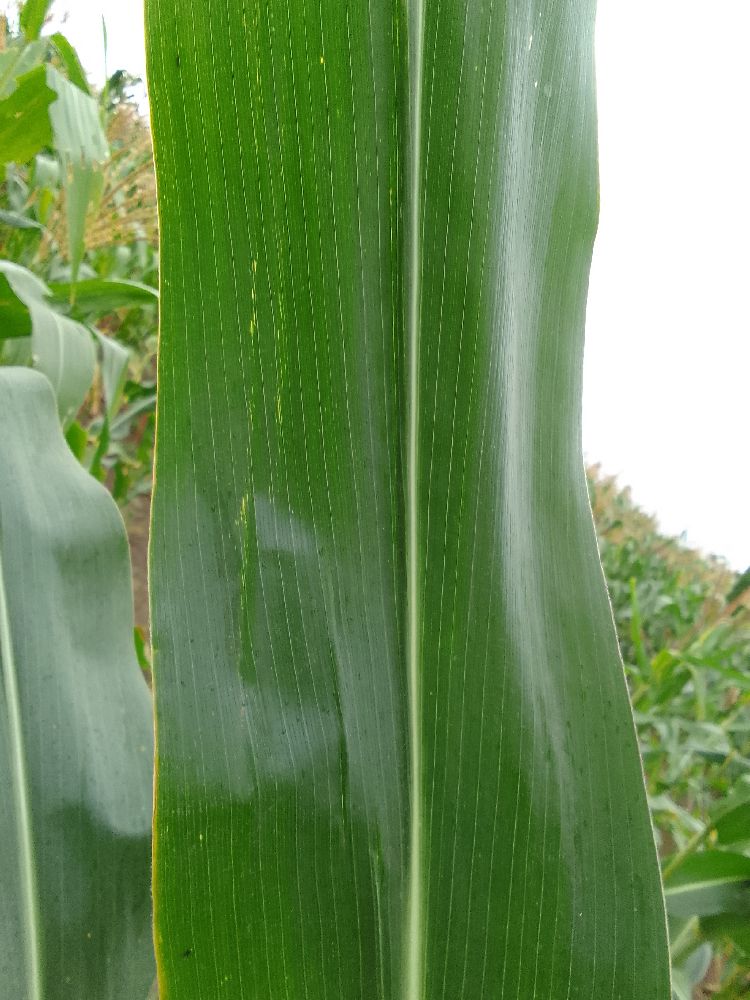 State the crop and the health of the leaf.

maize, healthy
